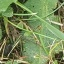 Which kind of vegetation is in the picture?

structured weed
